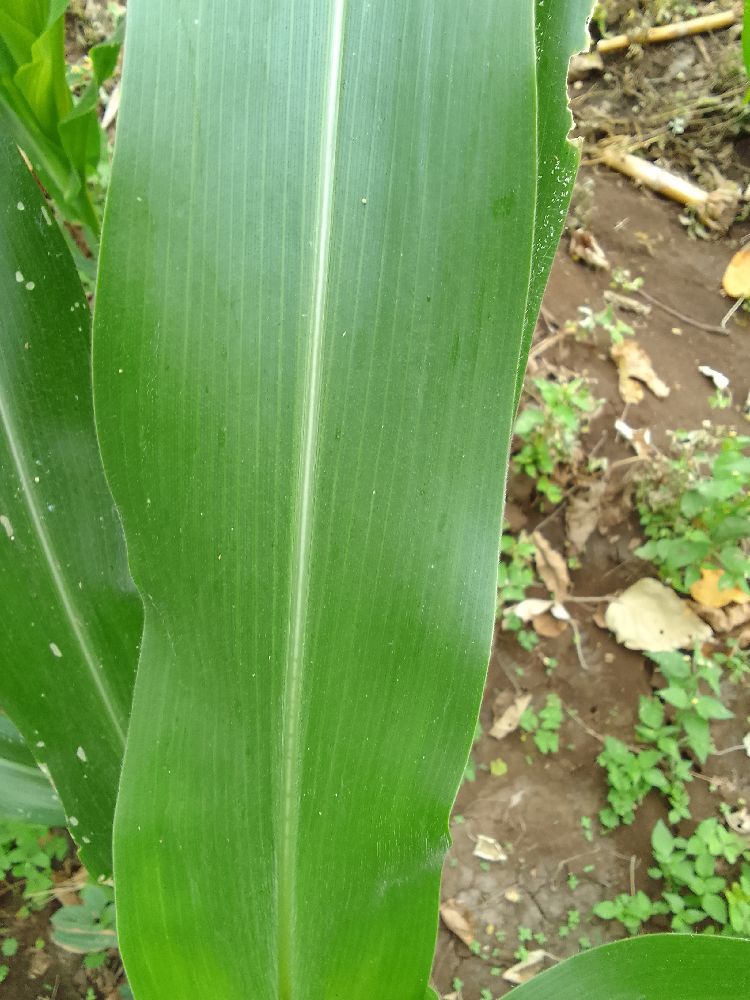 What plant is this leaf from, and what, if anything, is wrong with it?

maize, healthy
